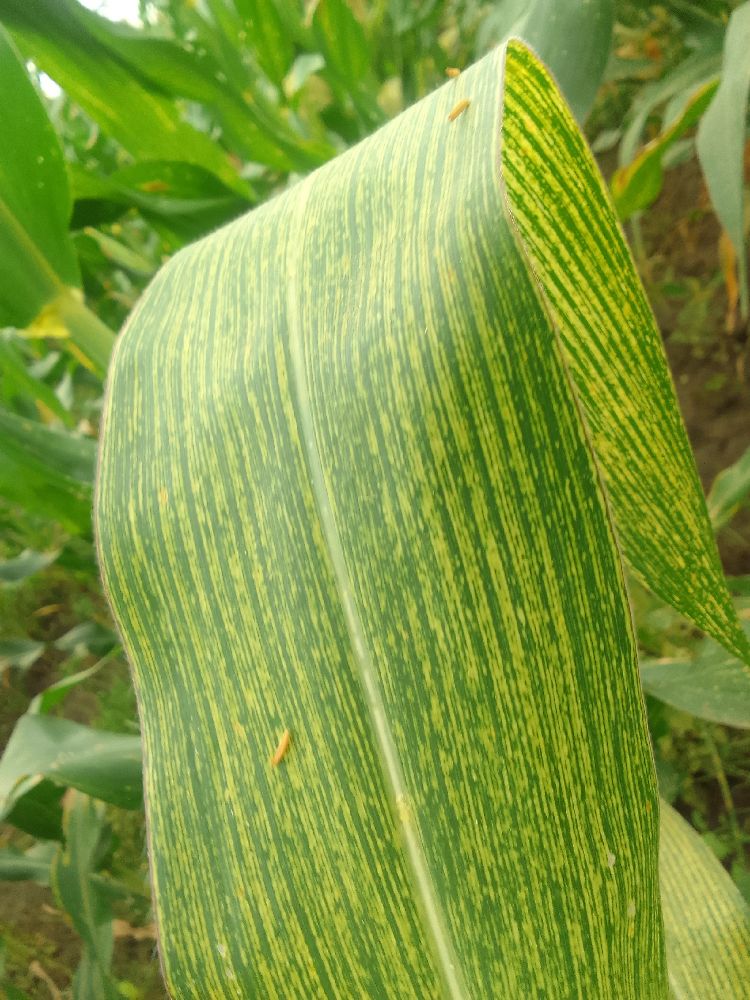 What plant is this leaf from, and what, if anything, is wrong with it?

maize, maize streak virus
